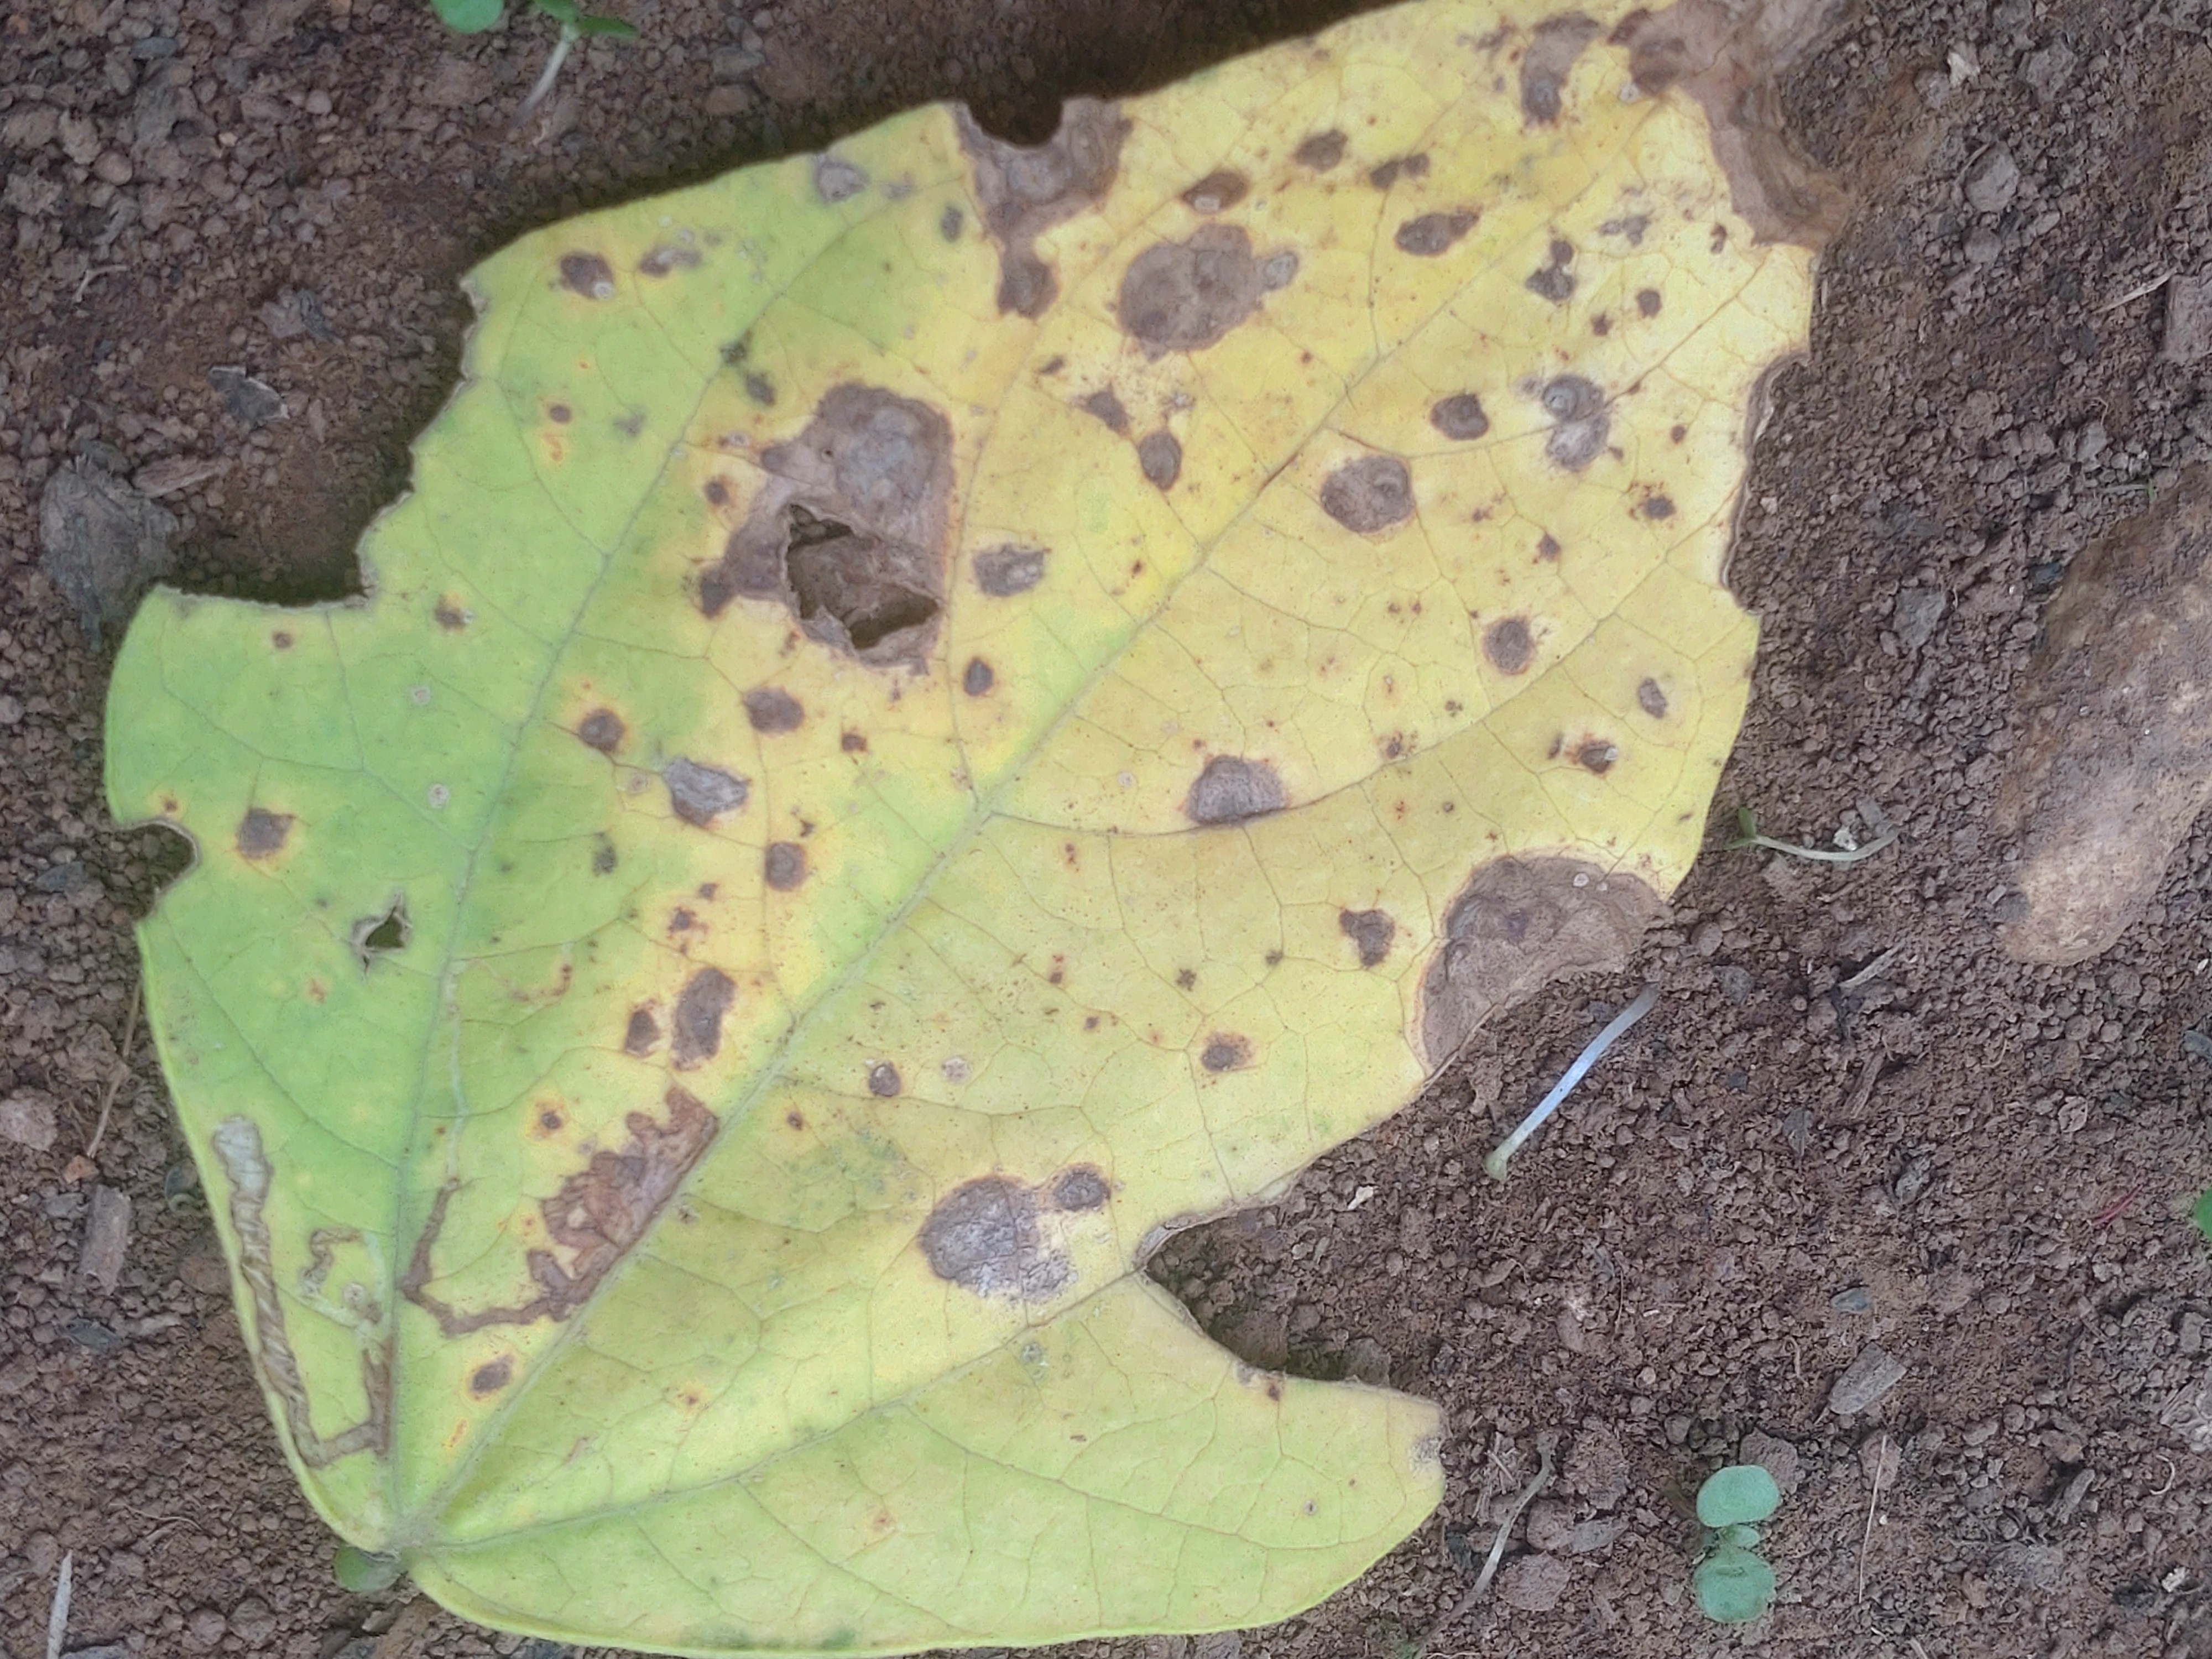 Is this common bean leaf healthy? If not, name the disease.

anthracnose
